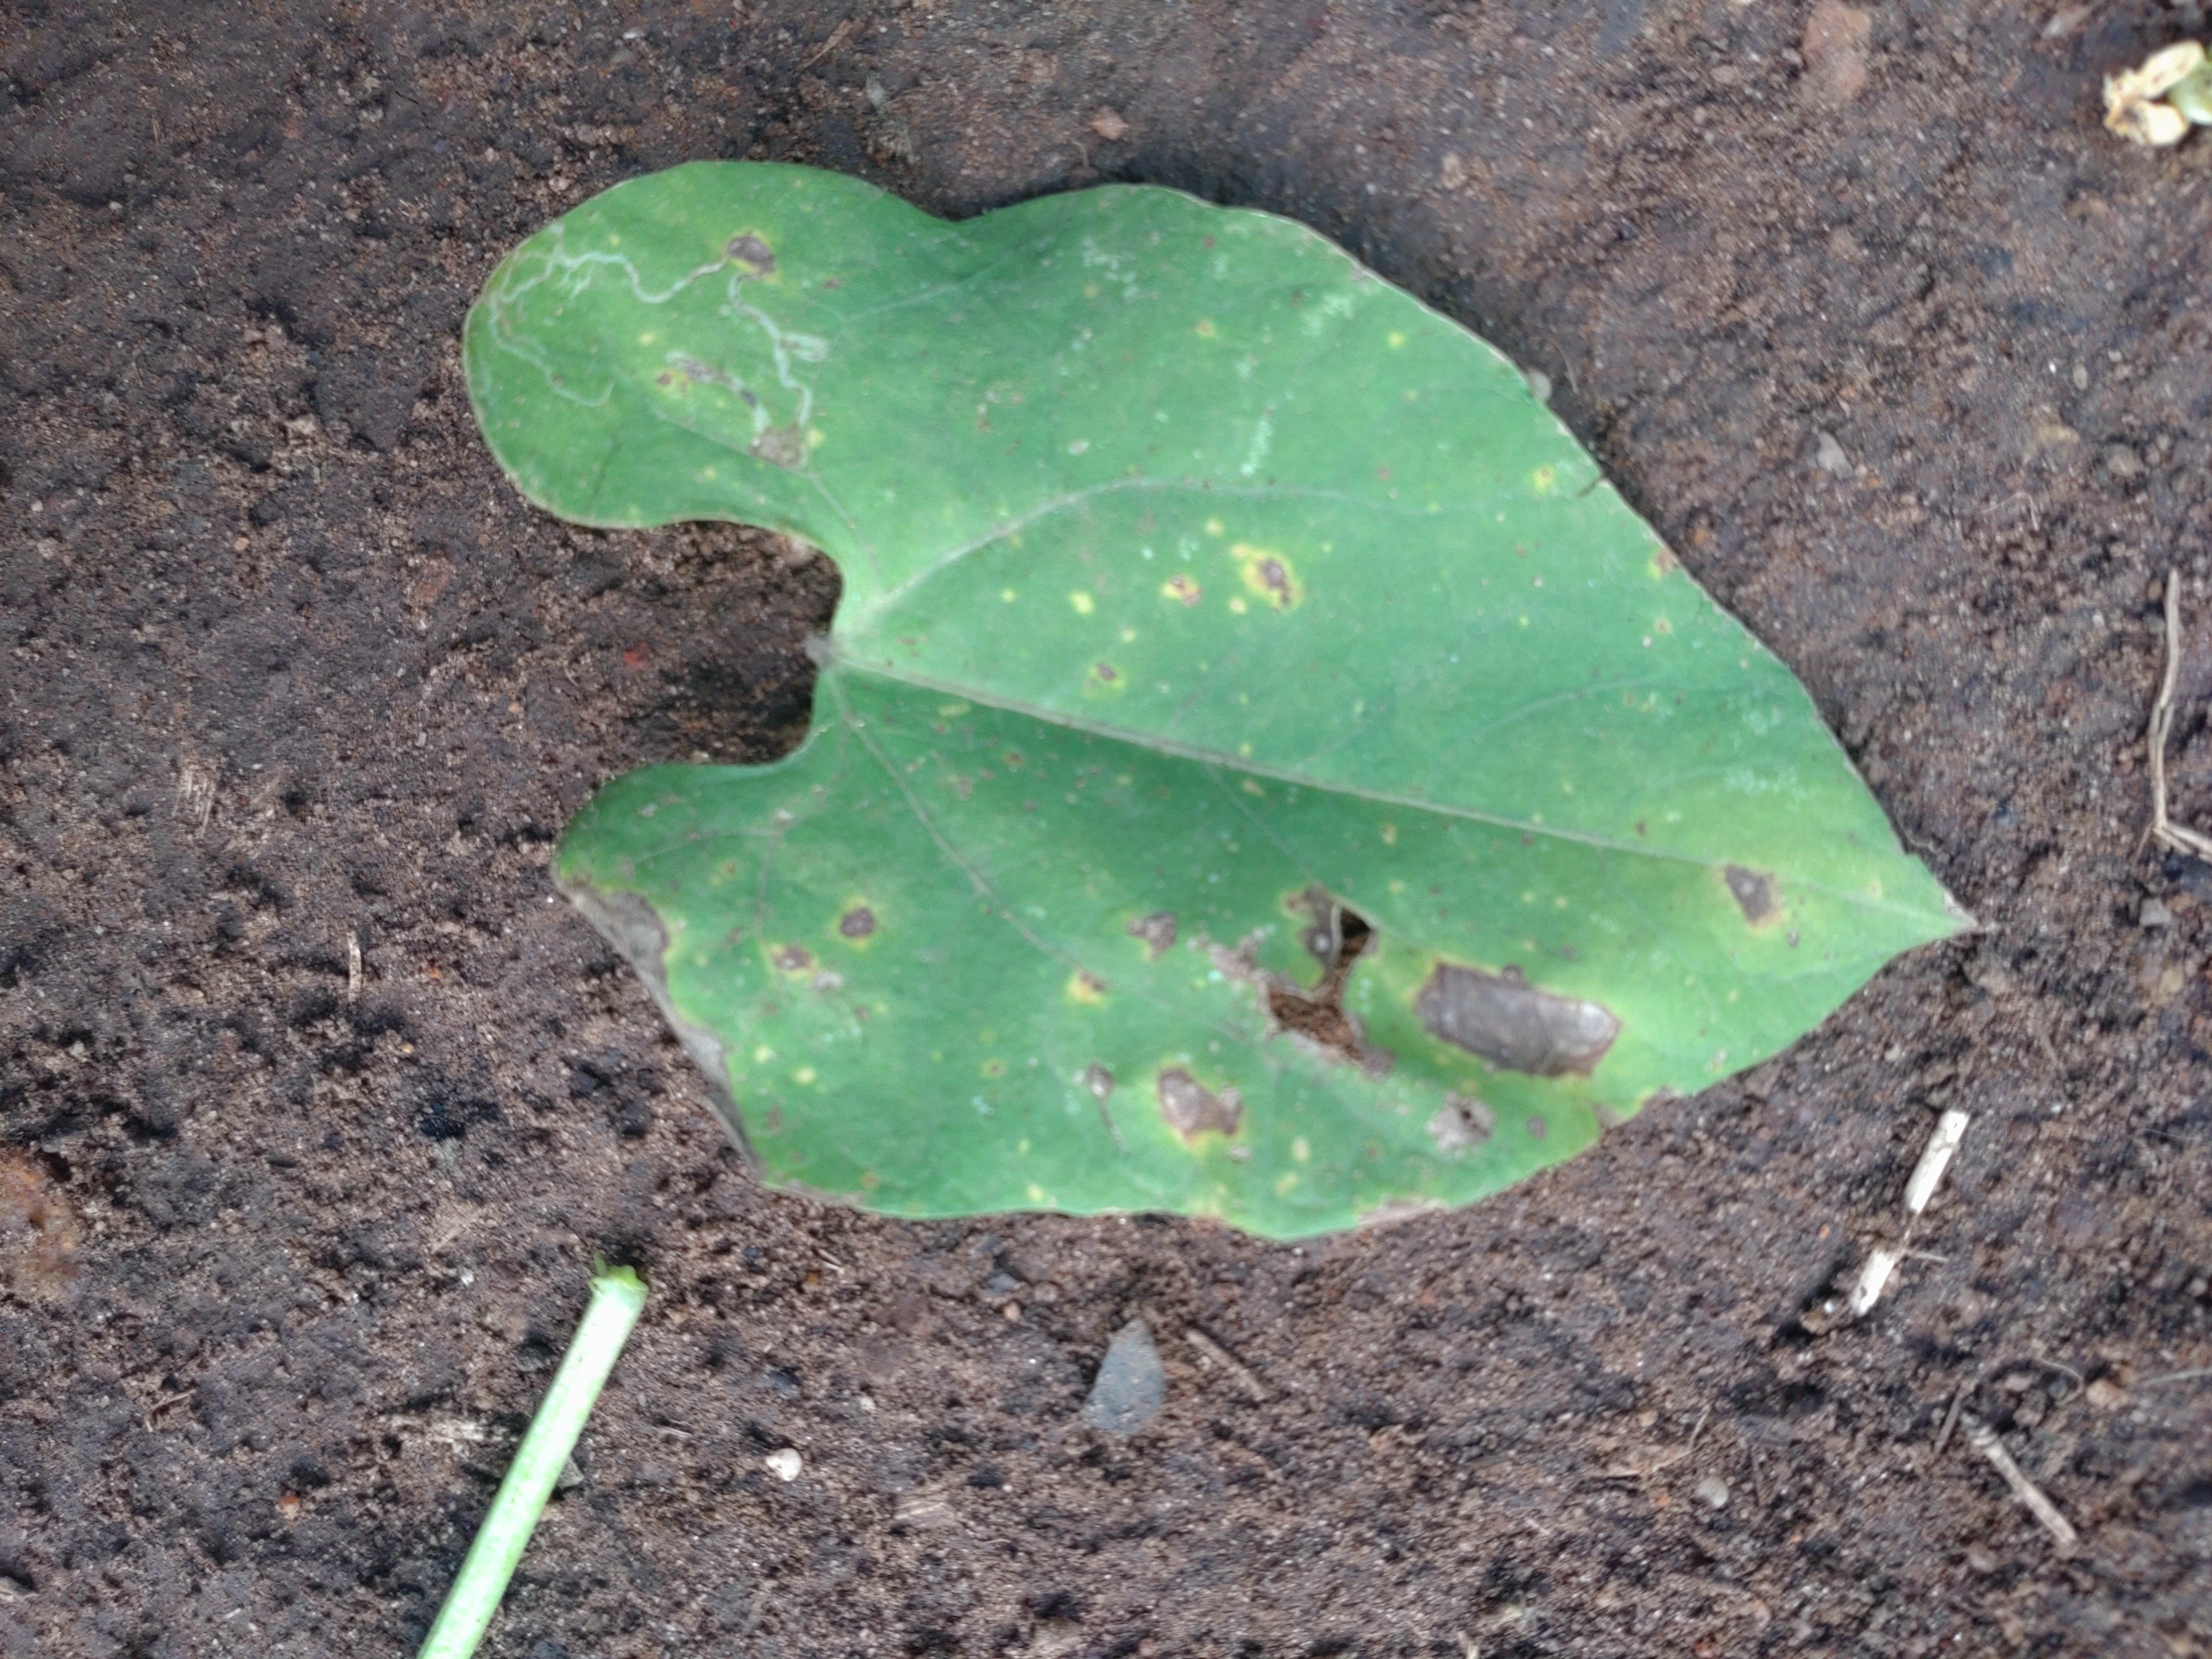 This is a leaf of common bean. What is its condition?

rust
